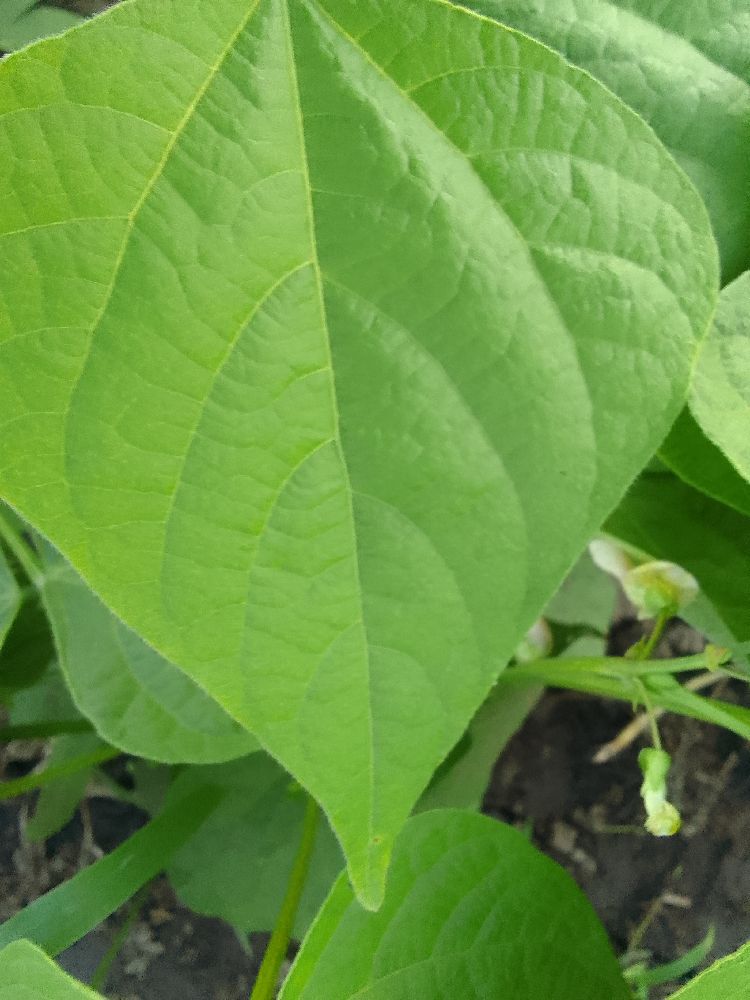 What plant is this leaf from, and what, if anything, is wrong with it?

common bean, healthy
